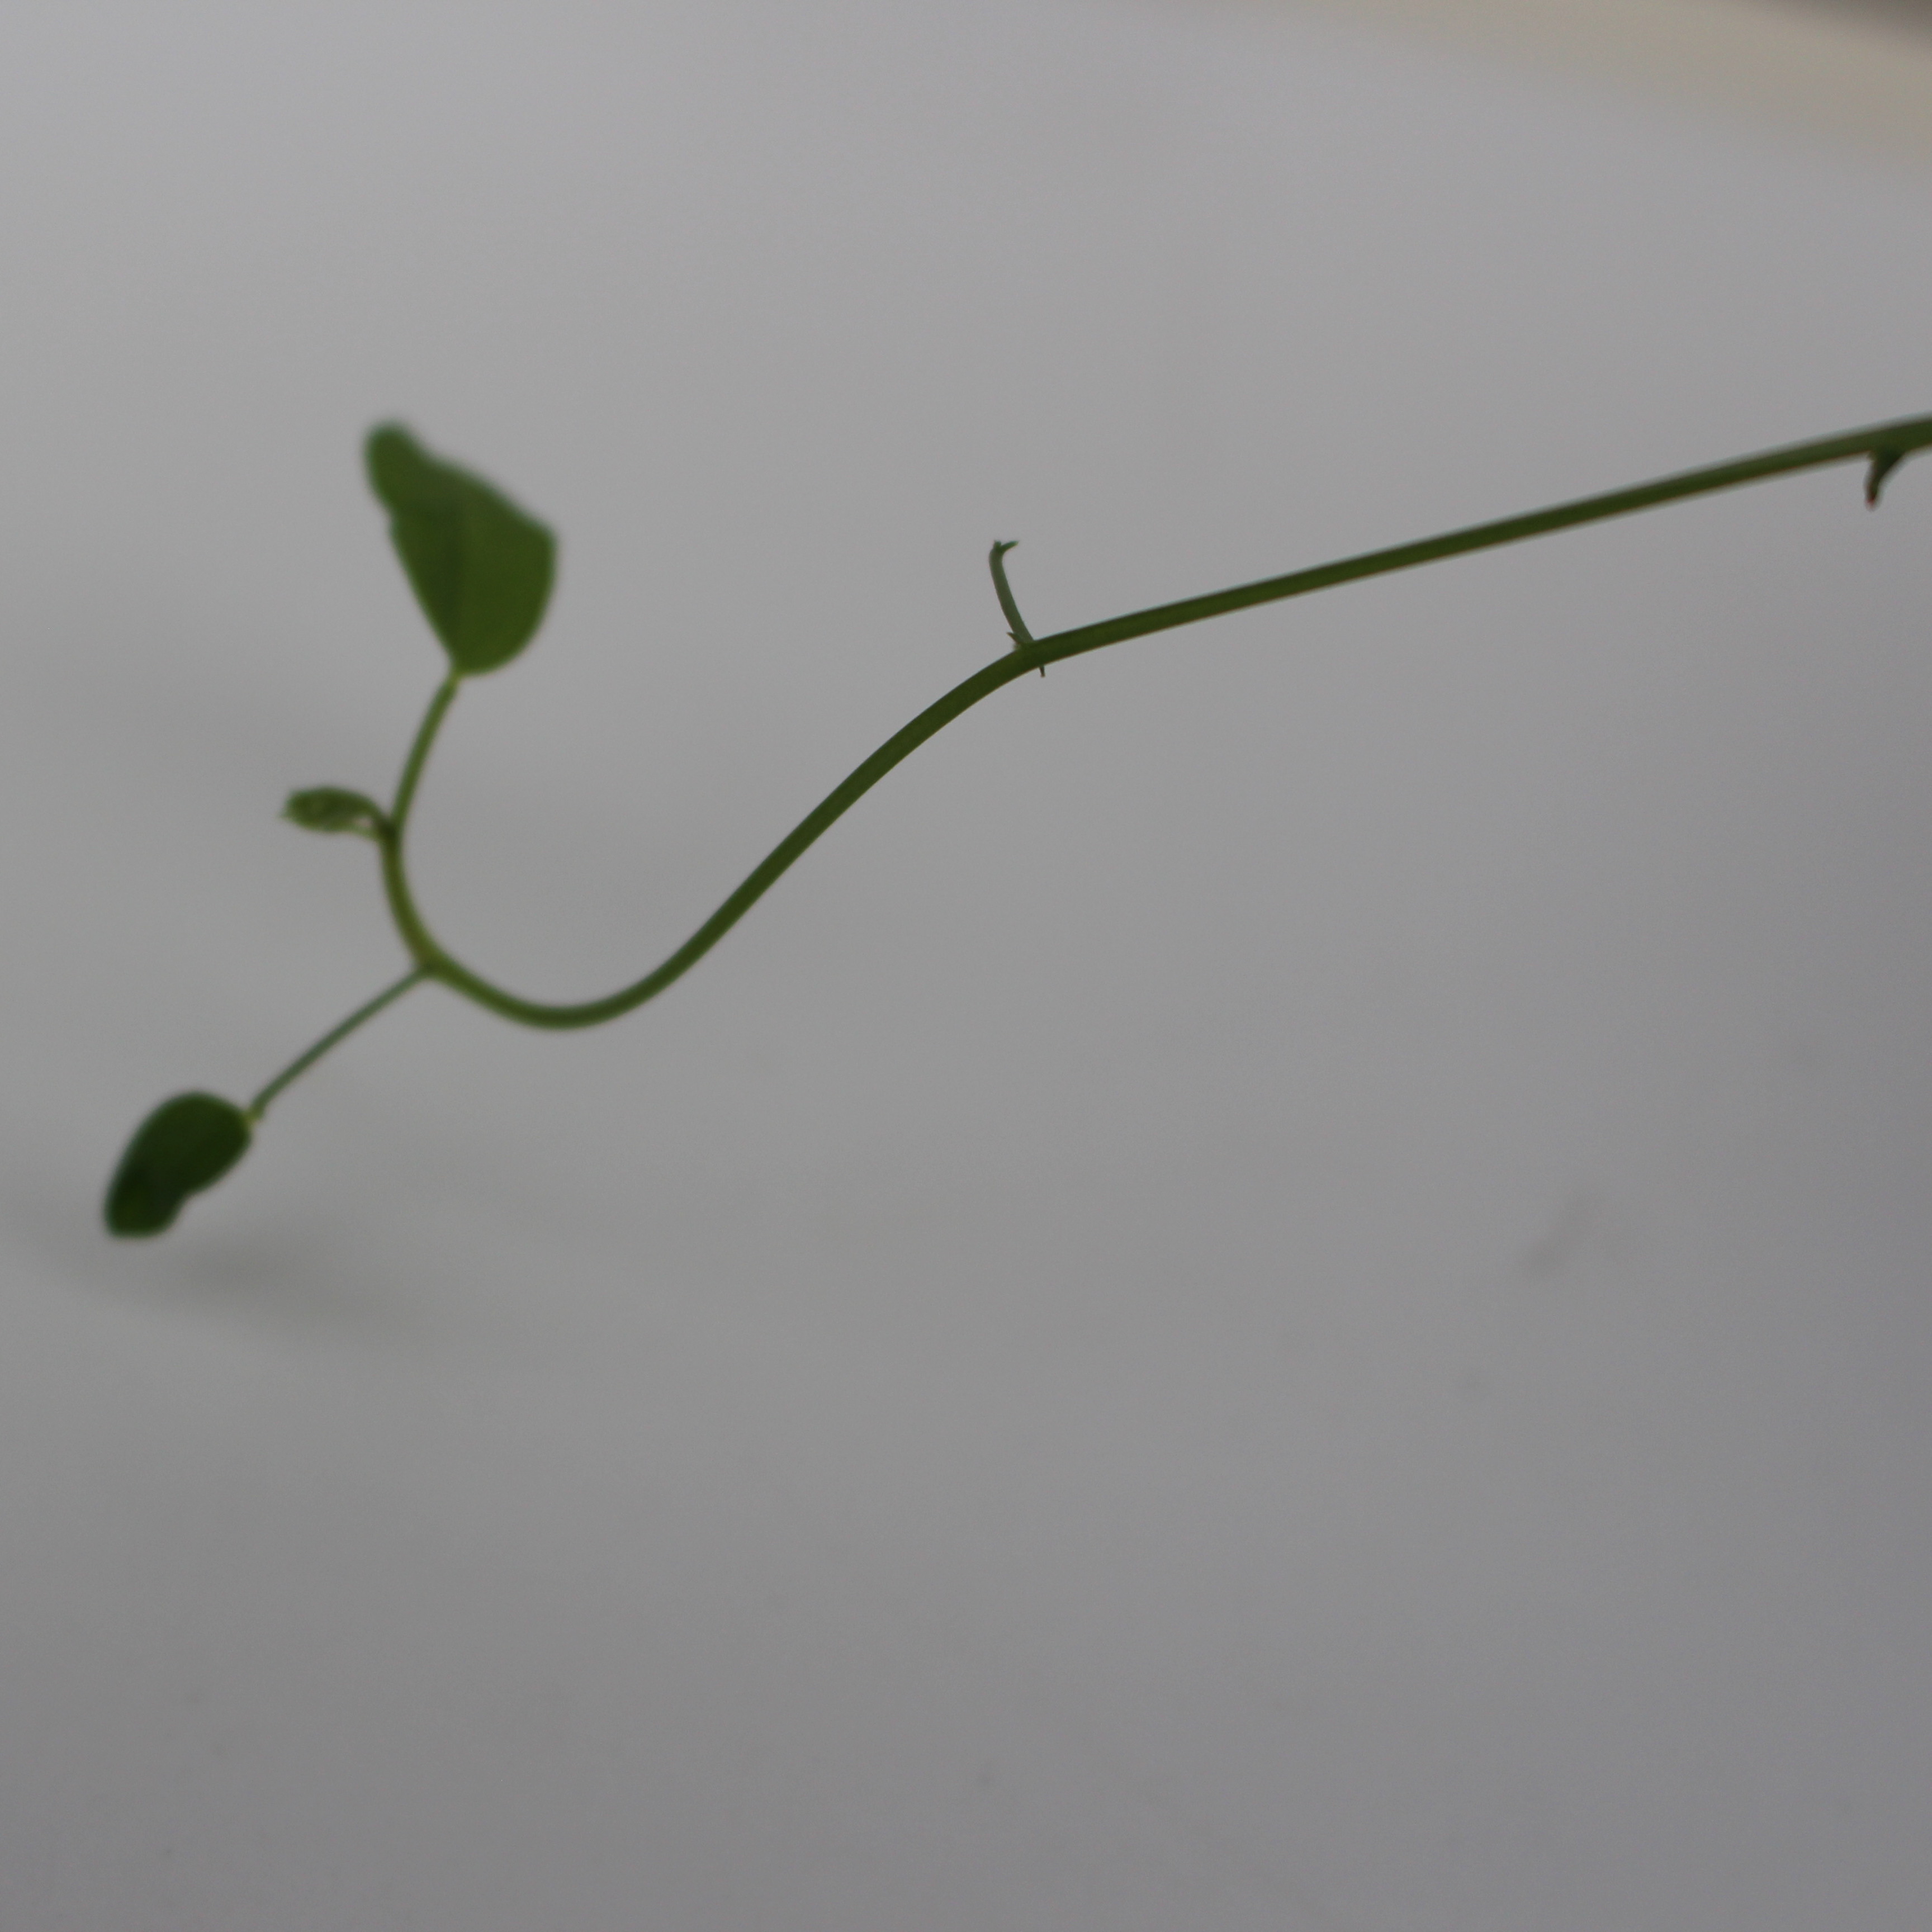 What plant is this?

Vicia sativa
